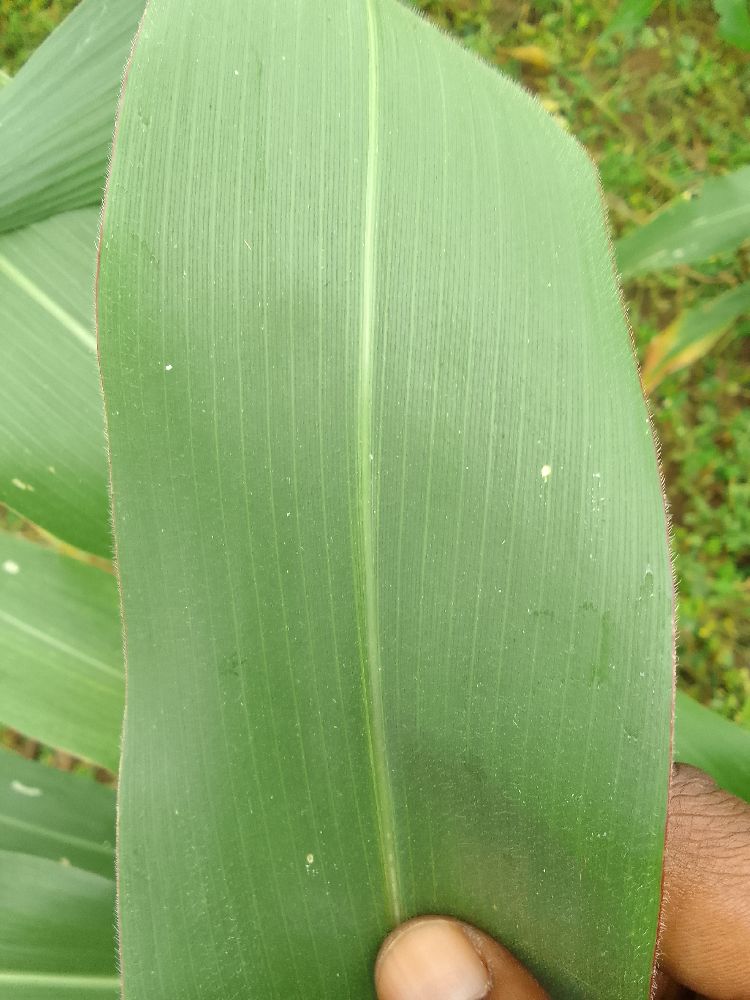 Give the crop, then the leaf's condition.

maize, healthy
